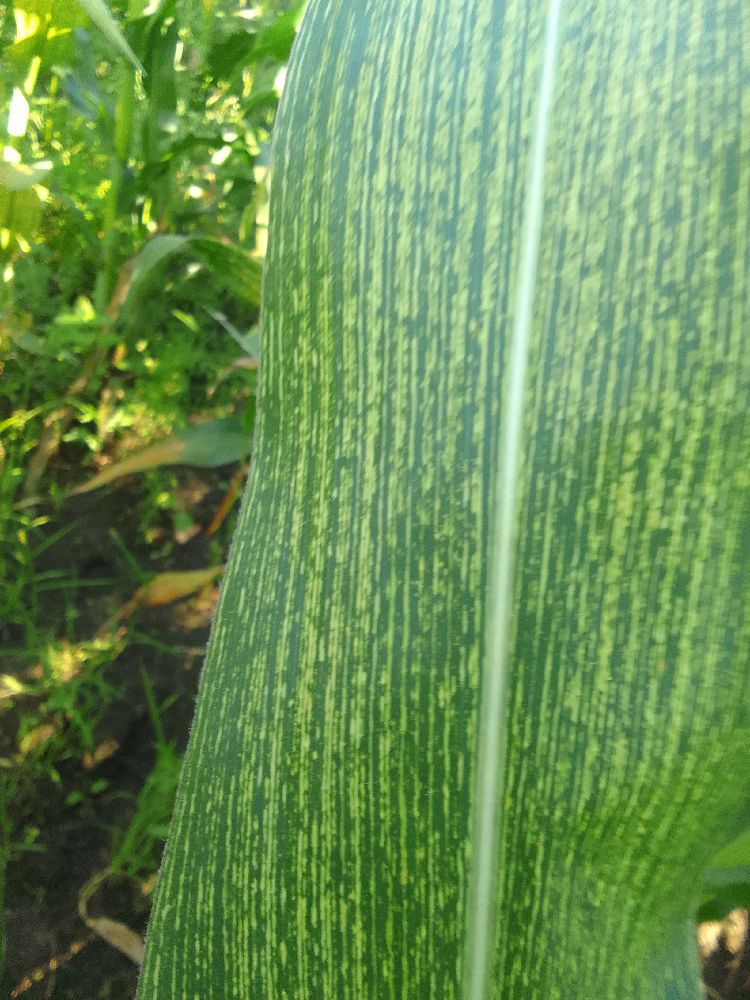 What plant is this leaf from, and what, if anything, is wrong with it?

maize, maize streak virus
